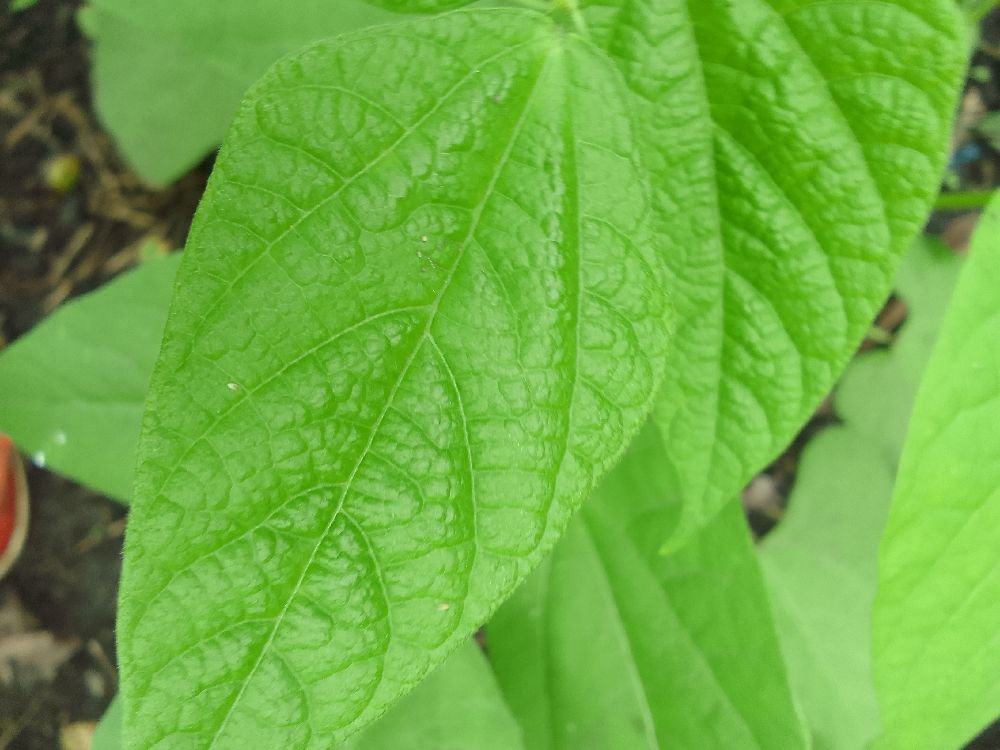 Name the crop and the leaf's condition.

common bean, healthy
